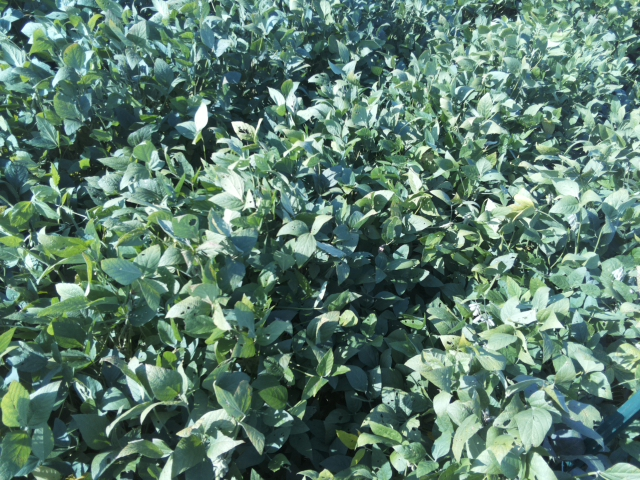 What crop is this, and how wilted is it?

soybean, slight leaflet or petiole turgor loss in upper canopy
